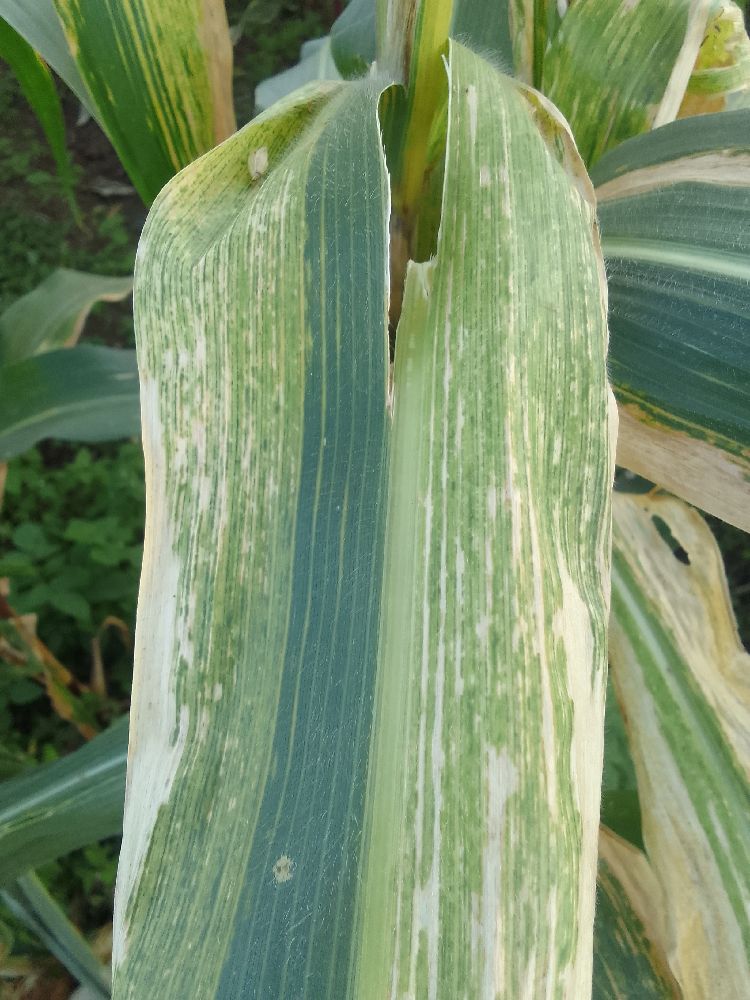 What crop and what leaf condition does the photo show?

maize, maize lethal necrosis
